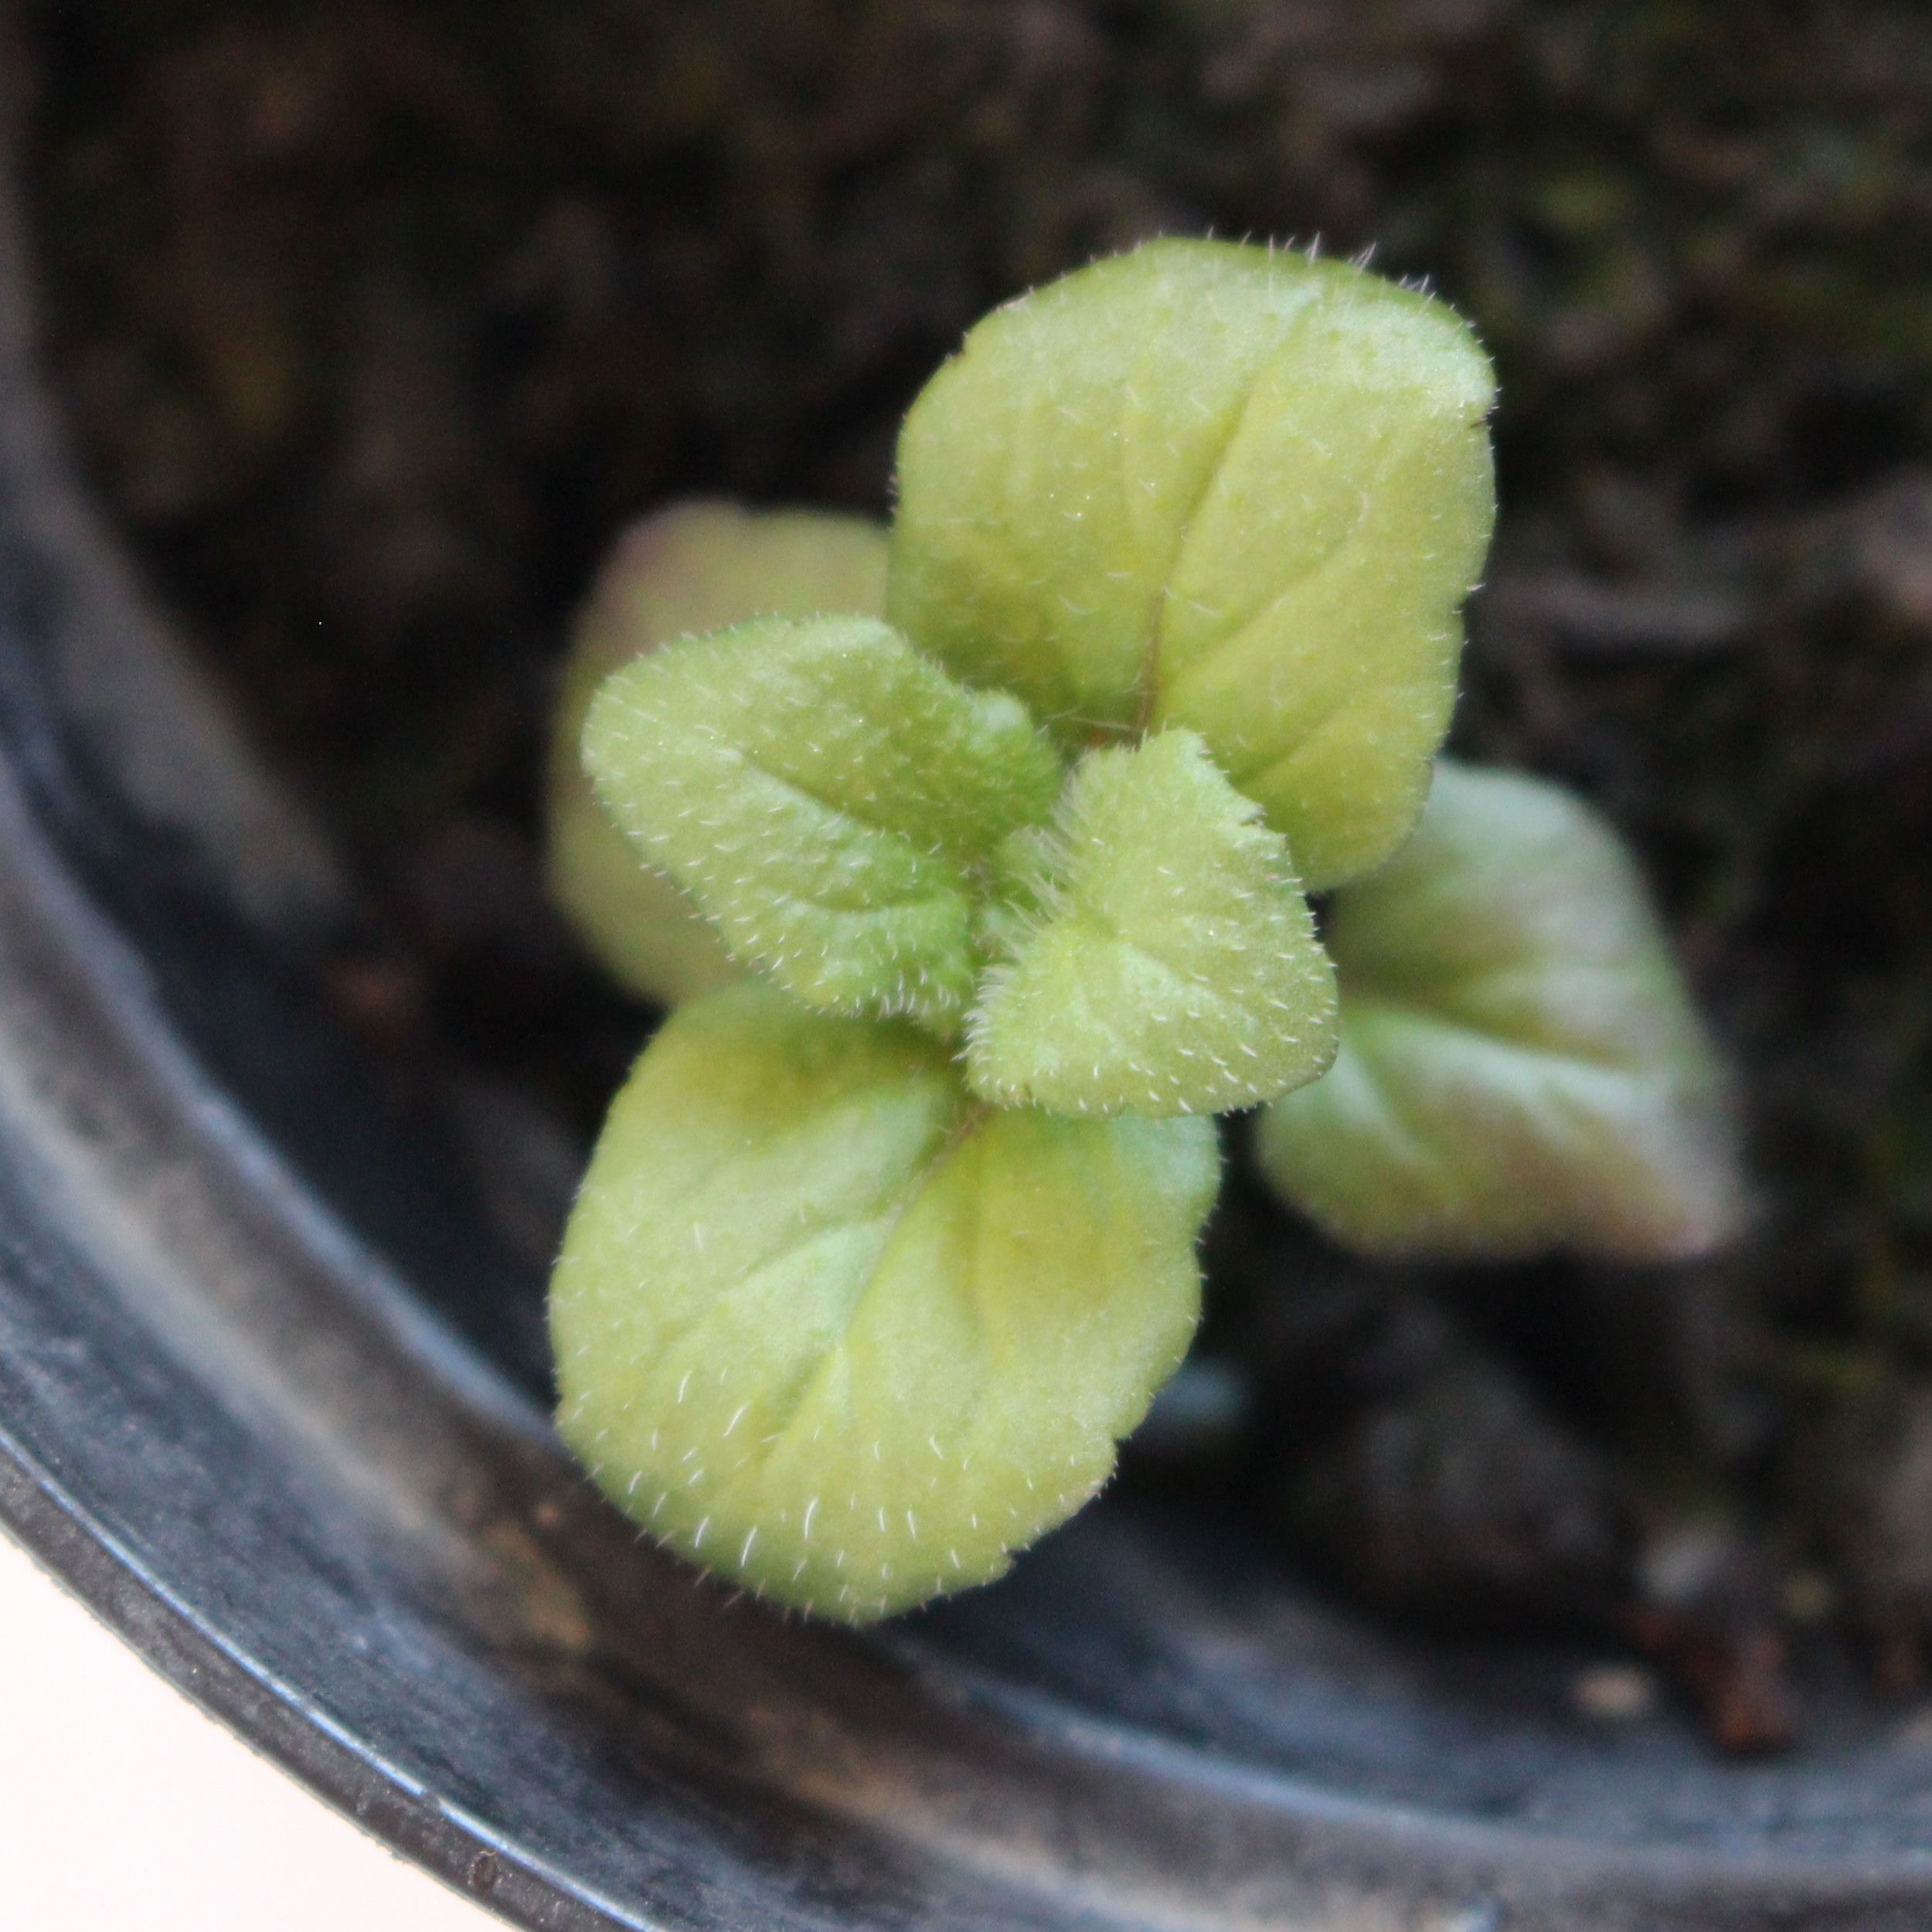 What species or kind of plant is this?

Veronica persica
